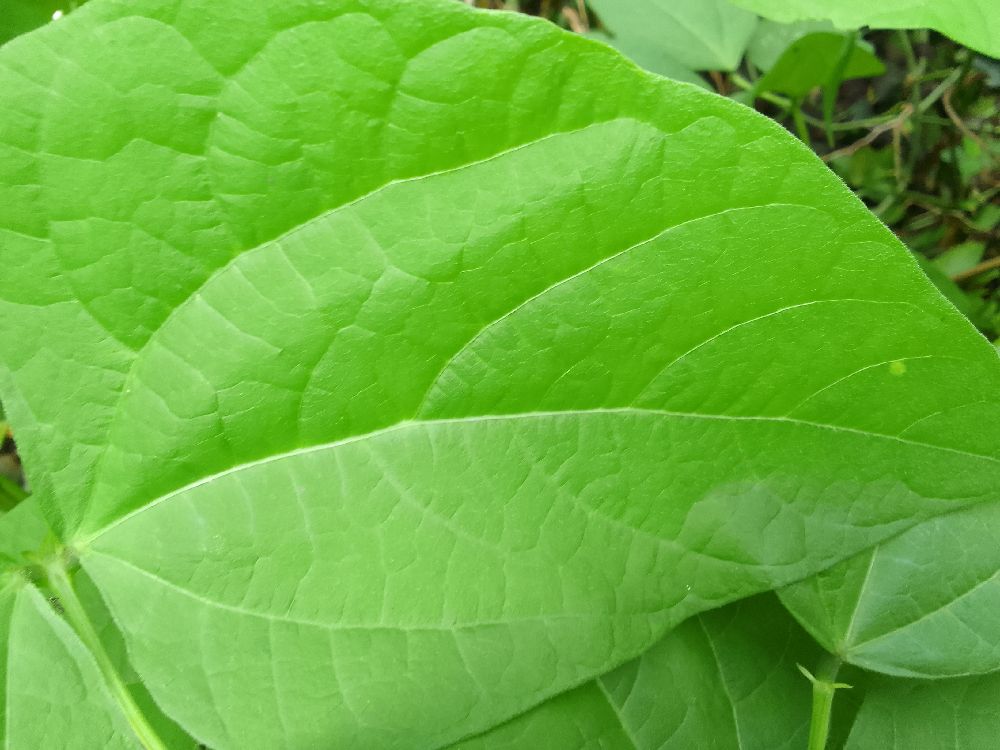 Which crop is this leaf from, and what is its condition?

common bean, healthy
